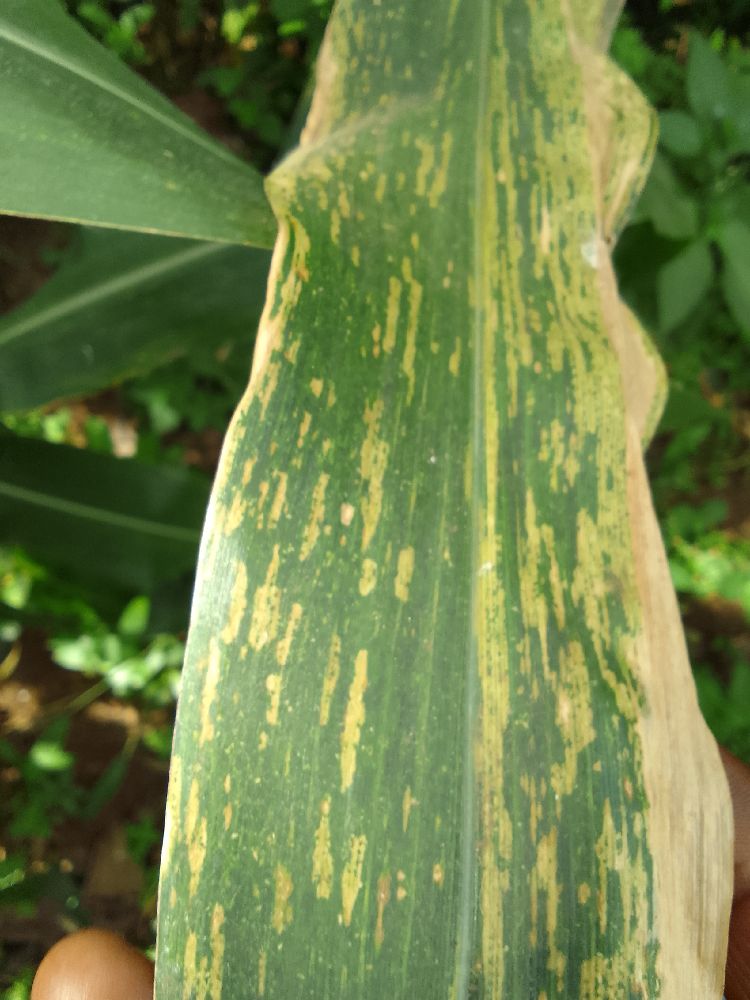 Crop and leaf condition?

maize, maize lethal necrosis
